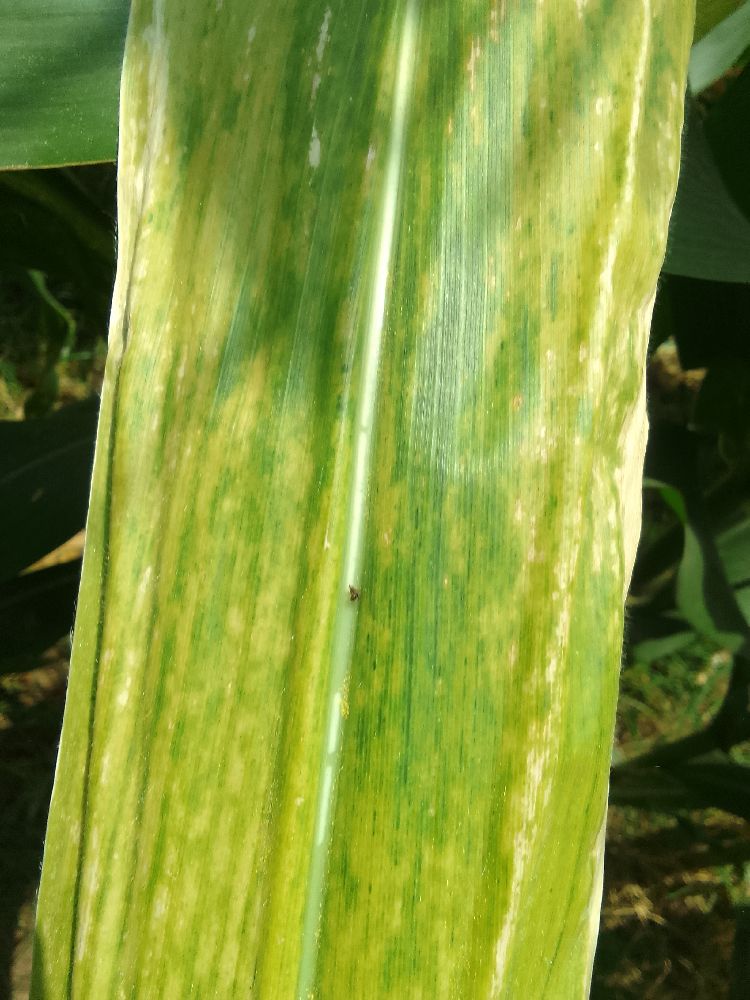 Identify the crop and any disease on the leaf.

maize, maize lethal necrosis
